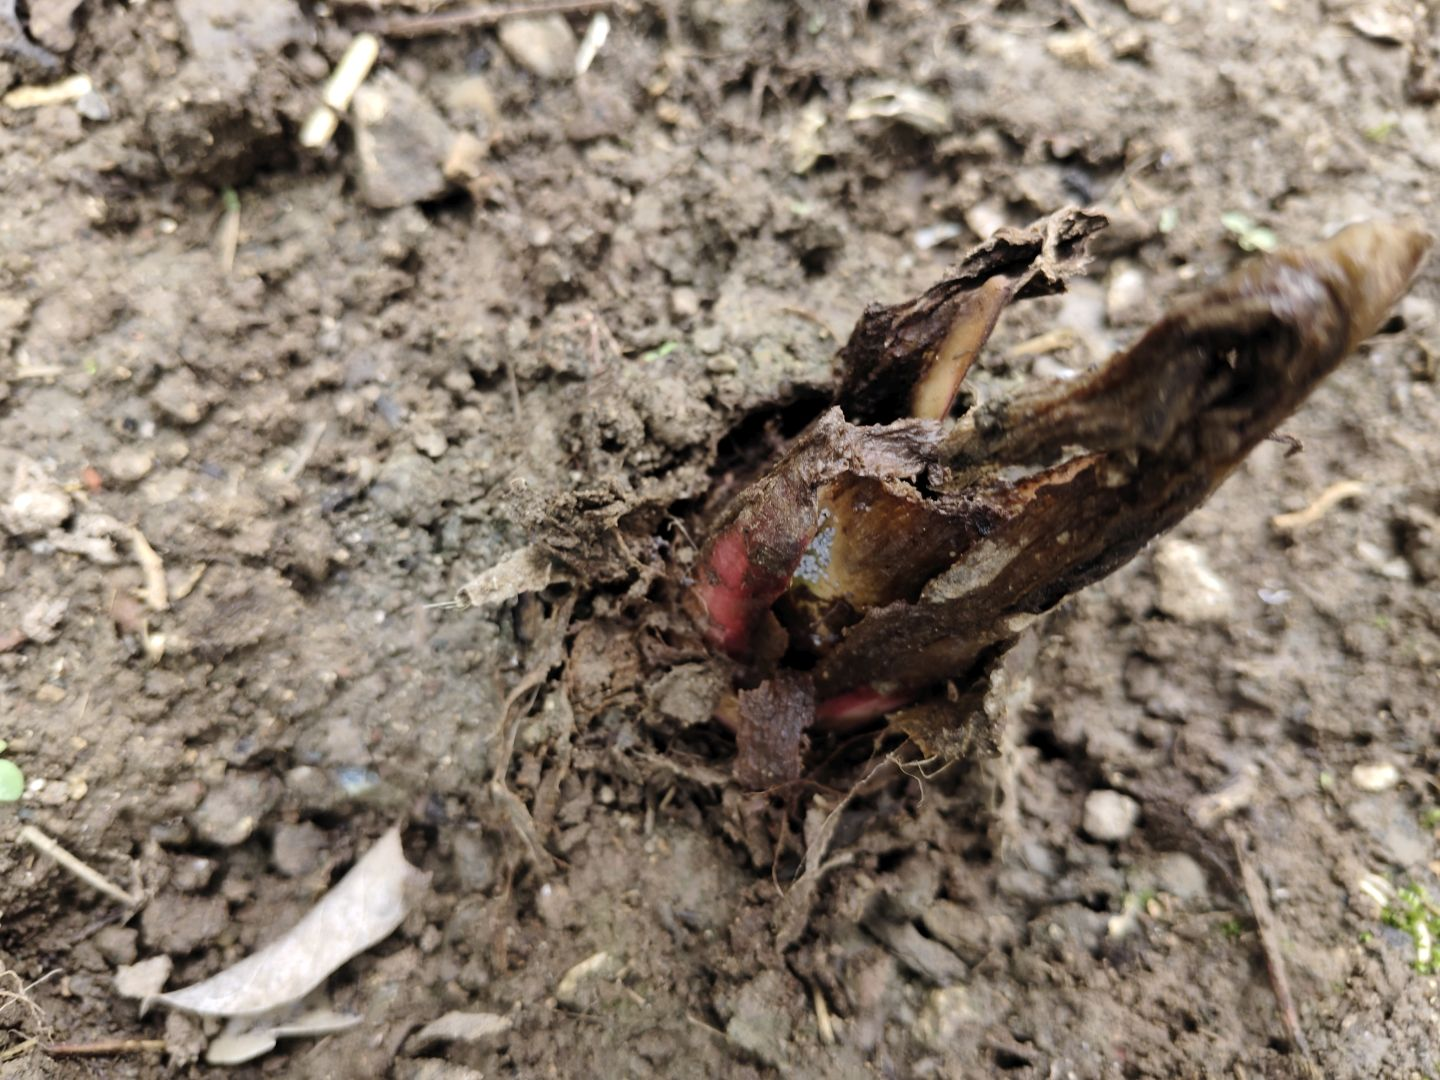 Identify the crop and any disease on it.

taro, root rot
